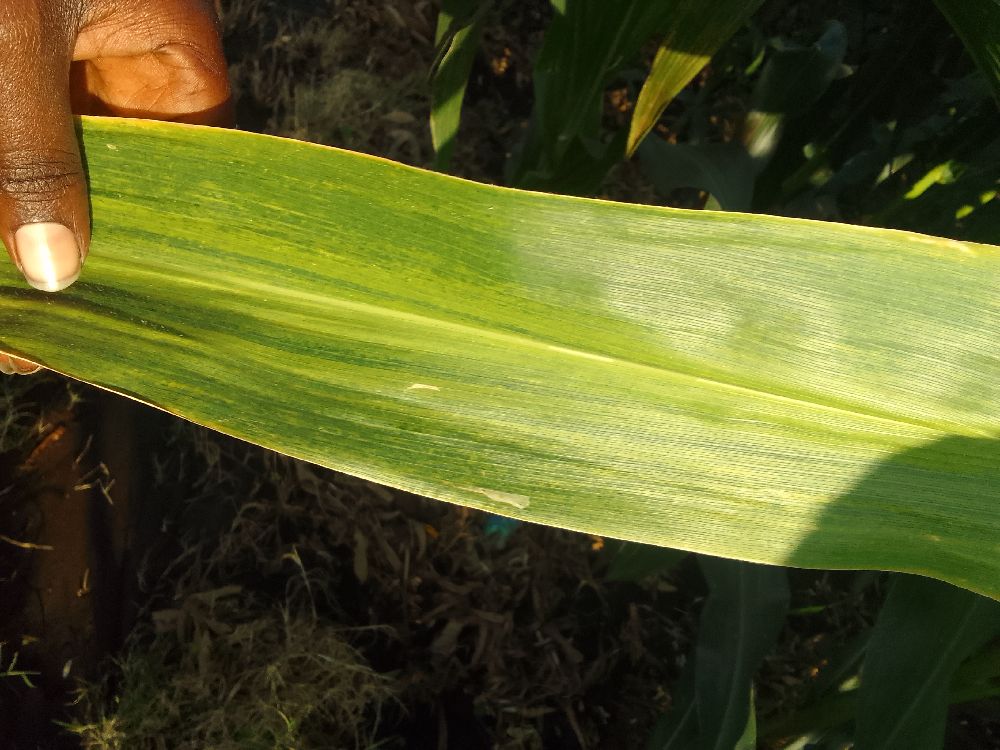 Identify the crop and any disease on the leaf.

maize, maize lethal necrosis
